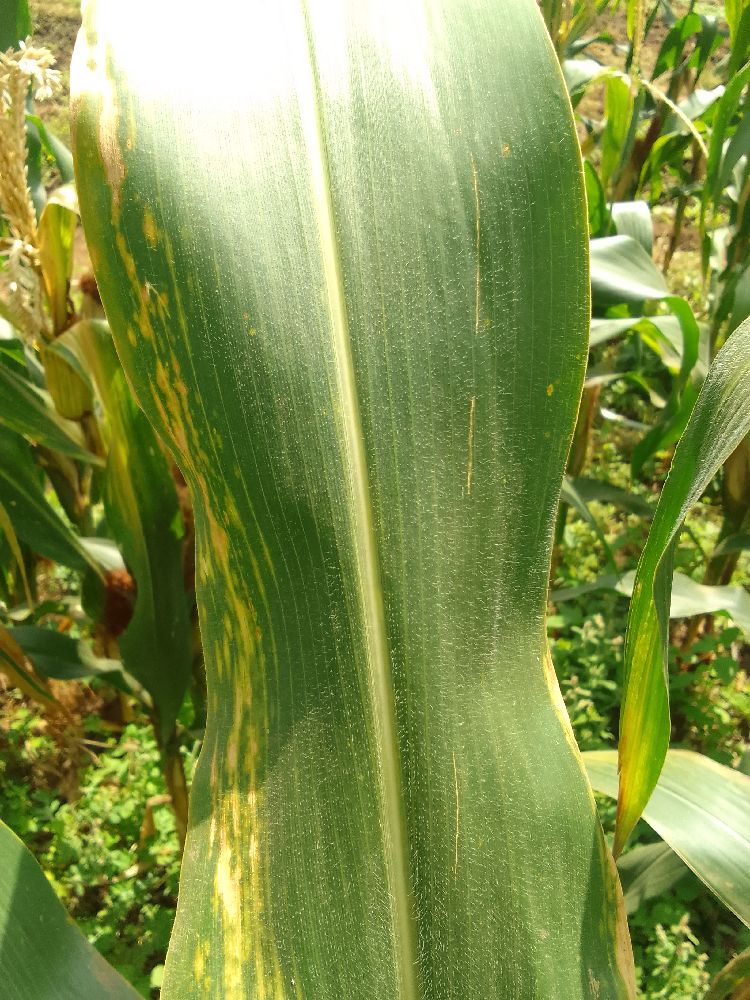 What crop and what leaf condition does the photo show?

maize, maize lethal necrosis
